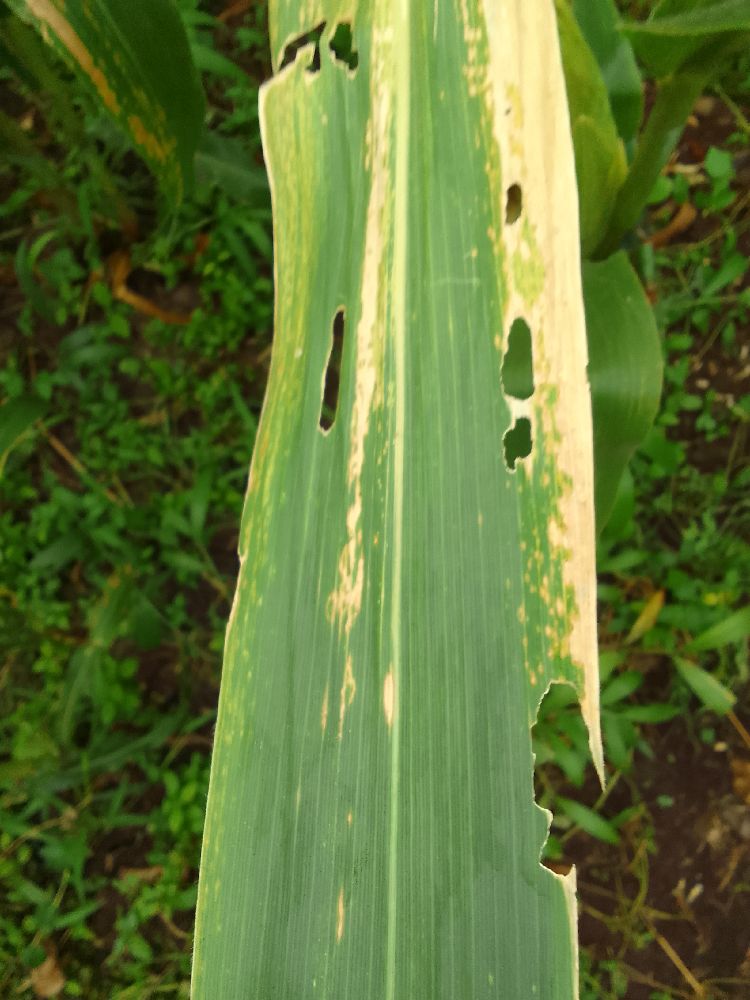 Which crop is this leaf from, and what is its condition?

maize, maize lethal necrosis
